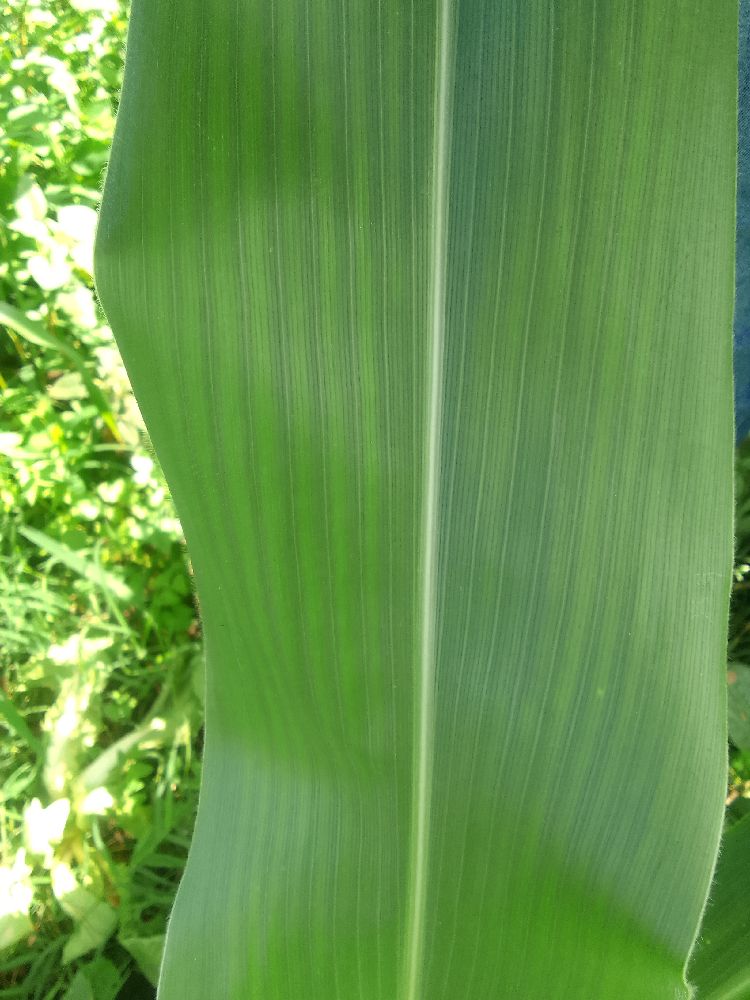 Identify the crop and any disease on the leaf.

maize, healthy
